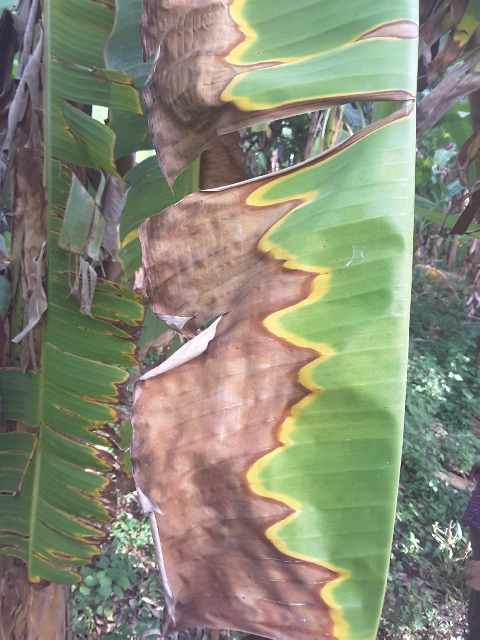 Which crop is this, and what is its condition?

banana, fusarium wilt race 1
